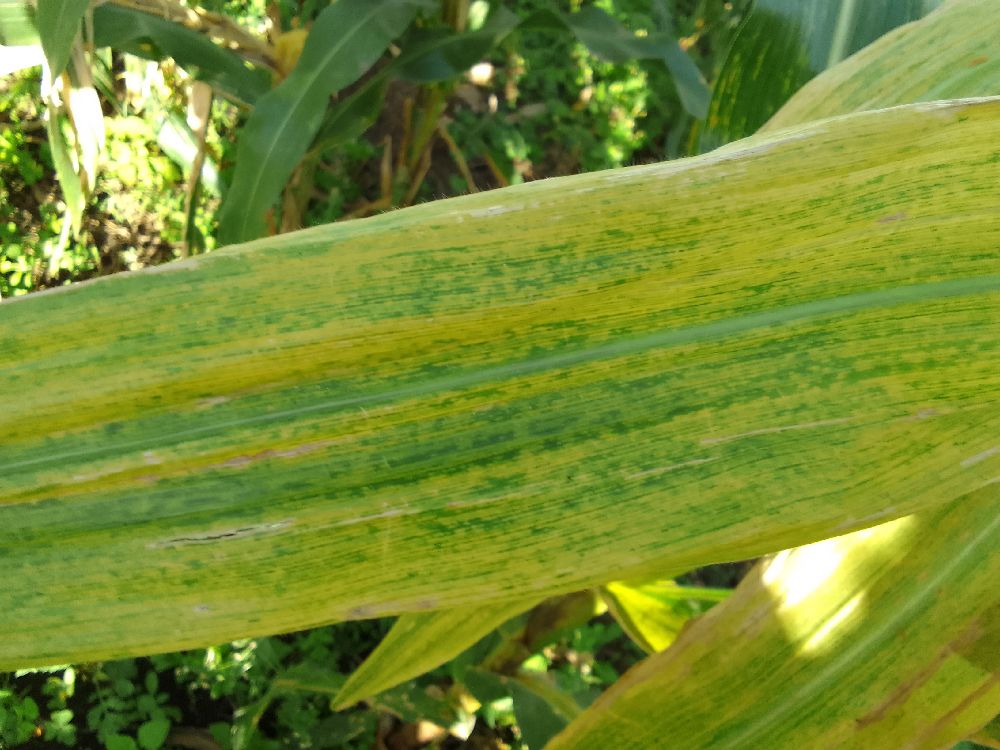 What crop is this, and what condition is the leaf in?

maize, maize lethal necrosis
